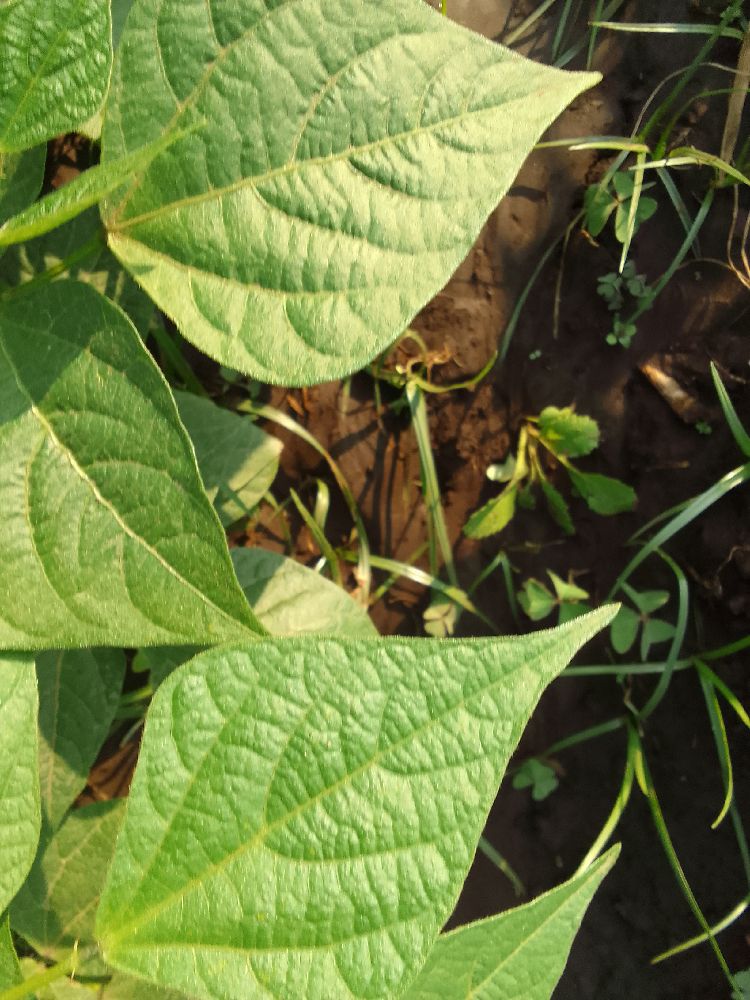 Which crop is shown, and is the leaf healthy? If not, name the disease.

common bean, healthy
